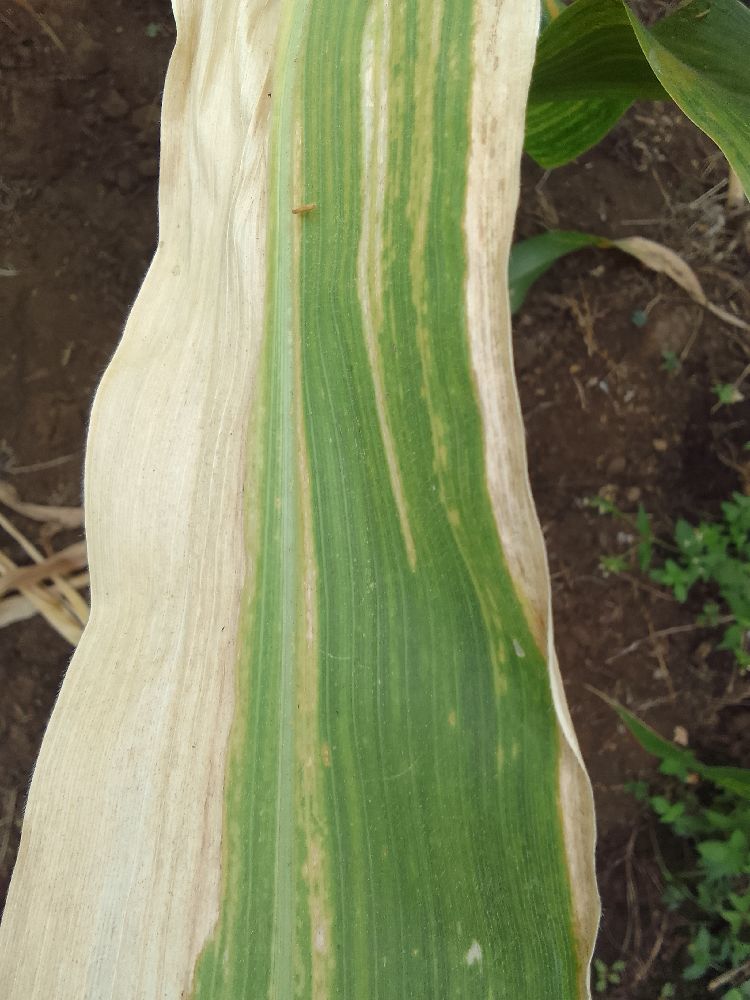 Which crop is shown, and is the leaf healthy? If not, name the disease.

maize, maize lethal necrosis
